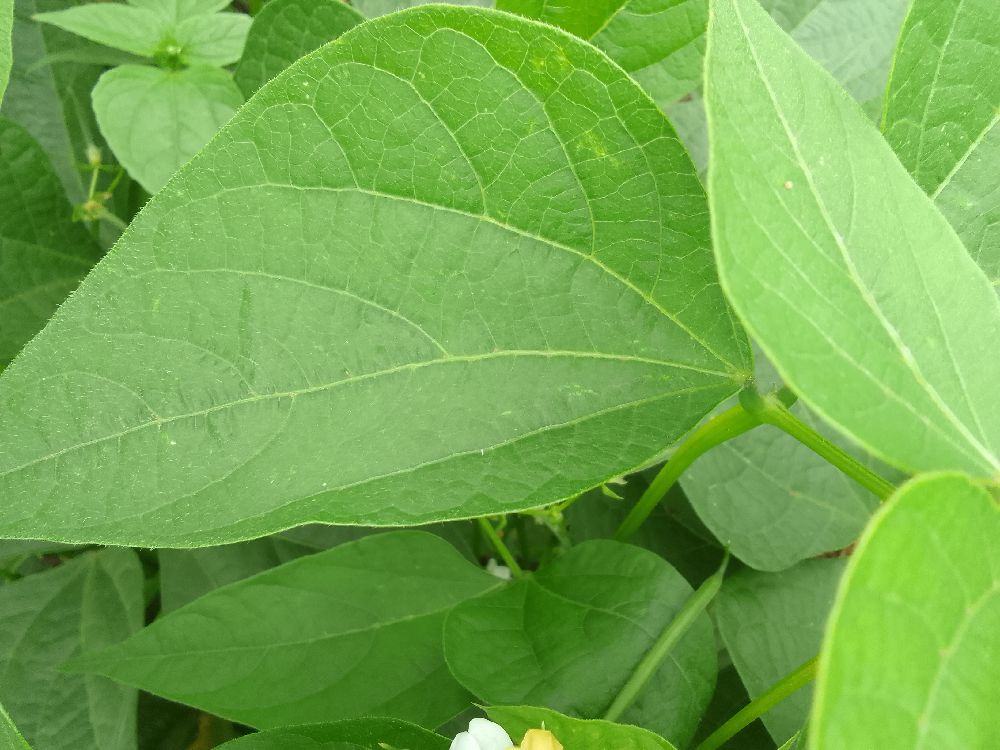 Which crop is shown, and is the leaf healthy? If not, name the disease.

common bean, healthy
